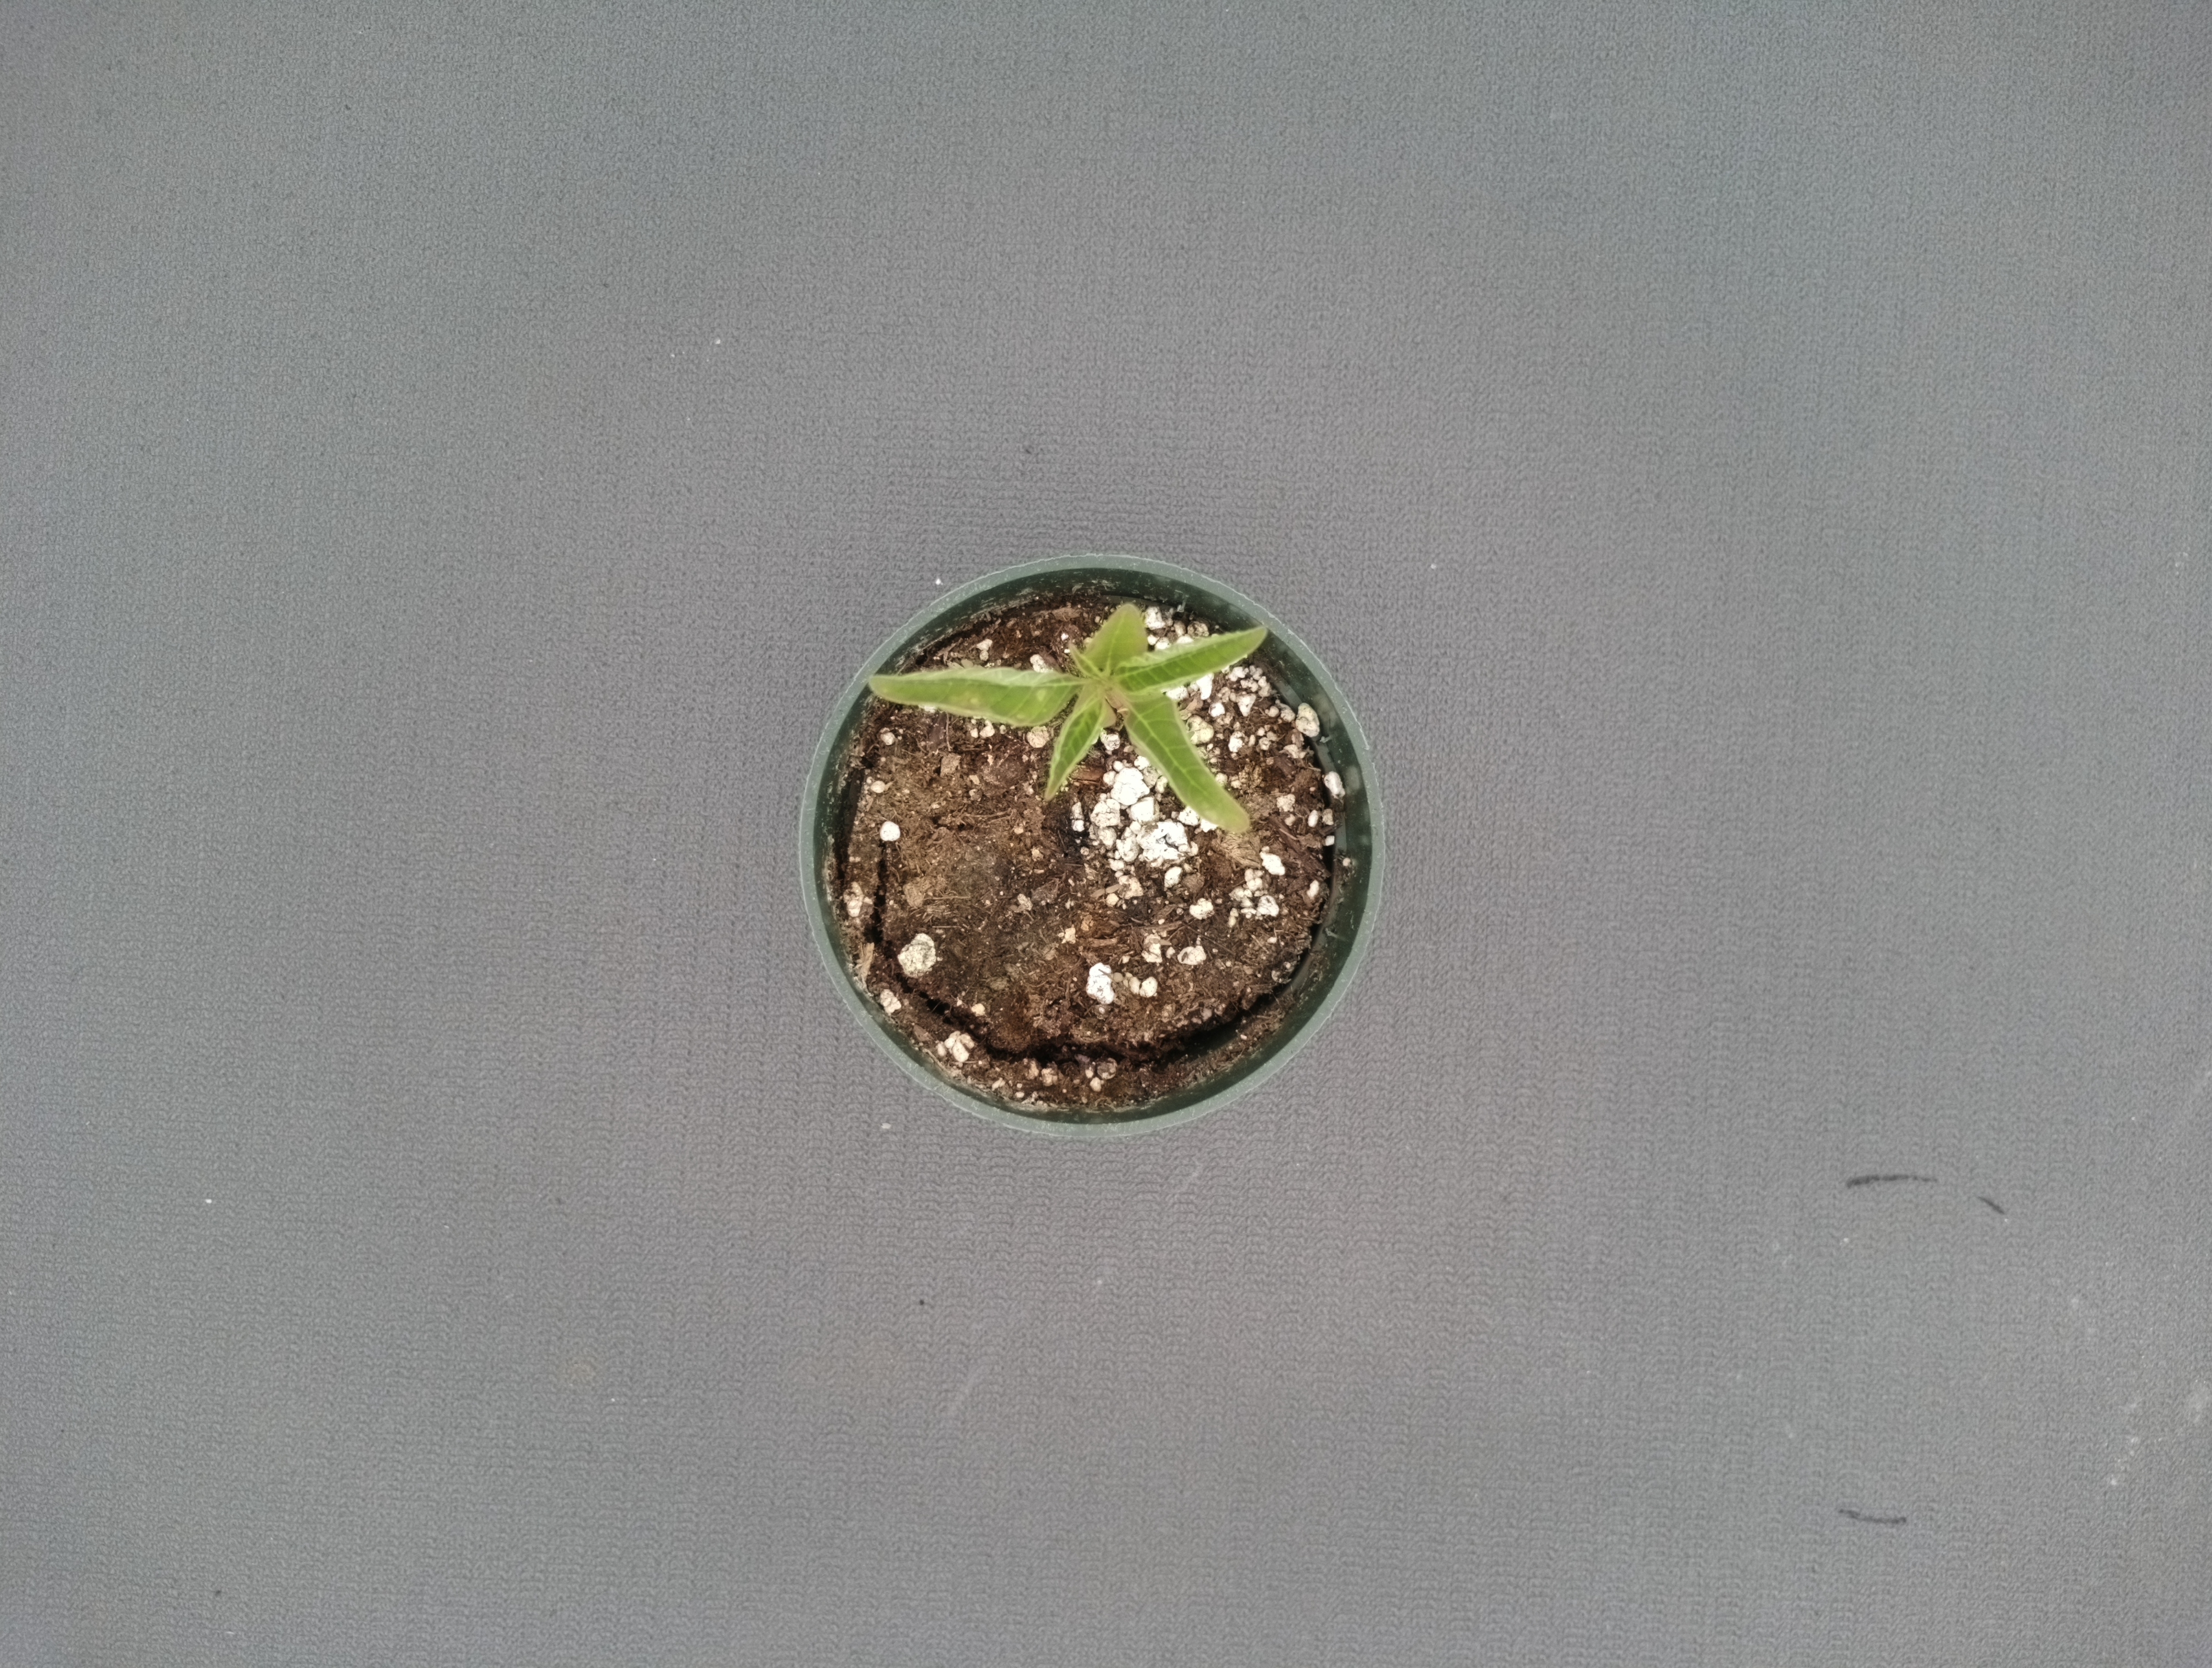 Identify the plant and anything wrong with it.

waterhemp, chlorosis only
